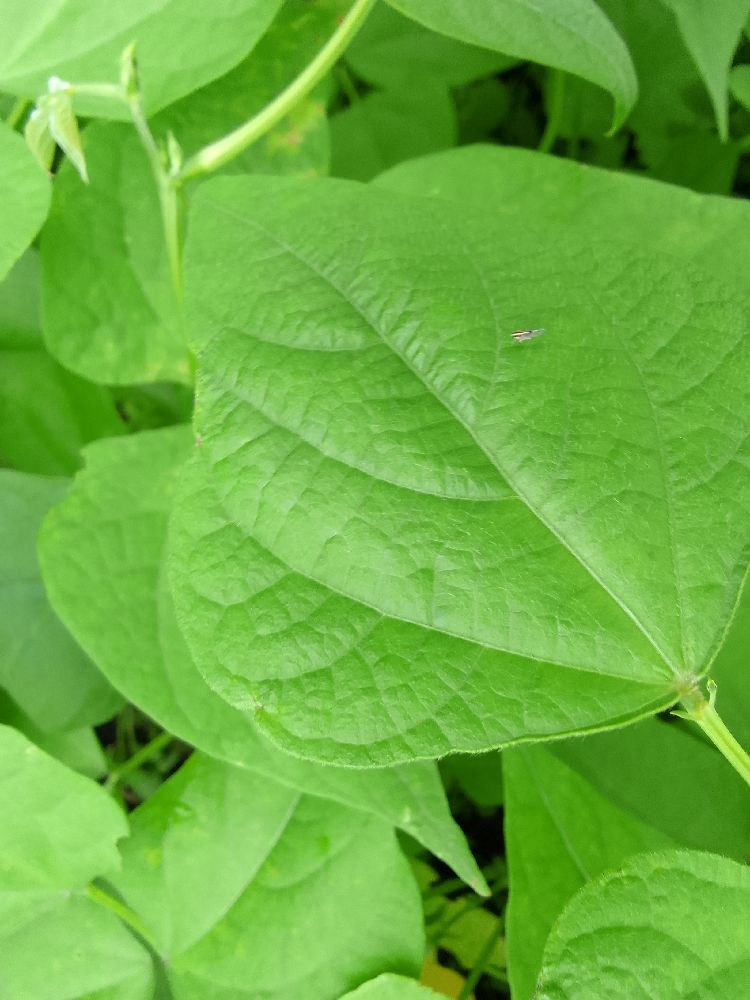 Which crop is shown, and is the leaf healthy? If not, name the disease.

common bean, healthy
